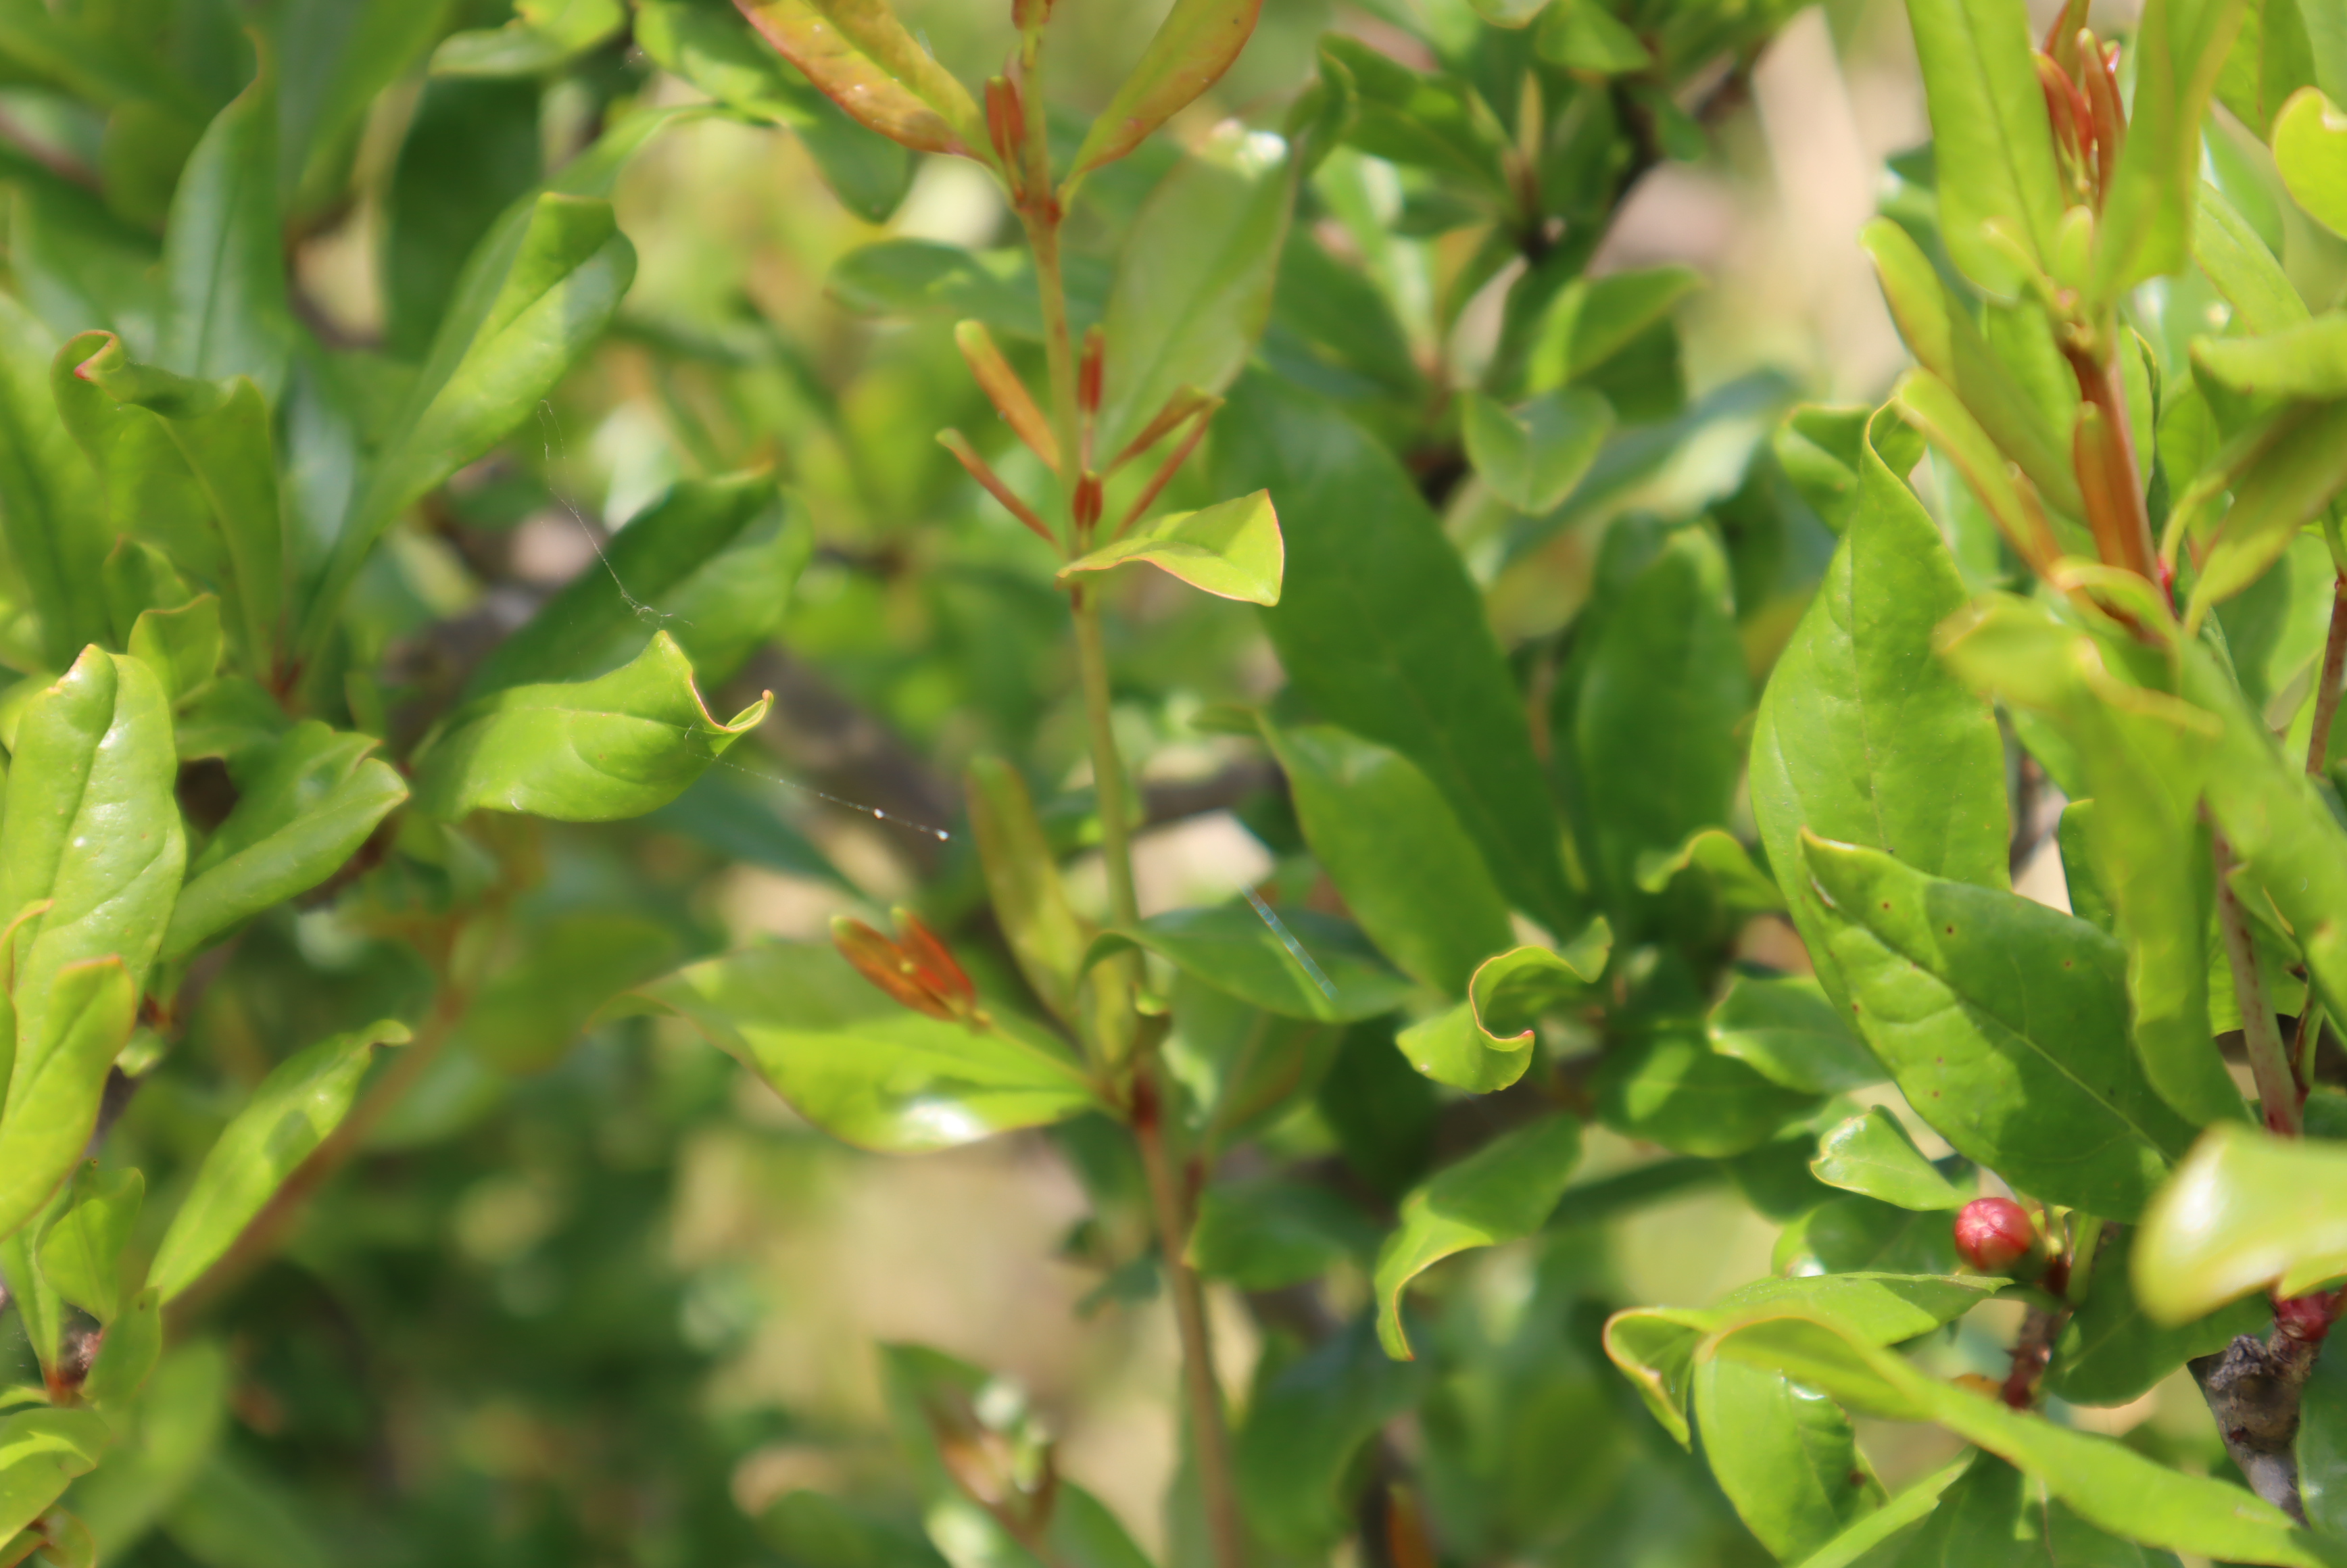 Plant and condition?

pomegranate, aphids, coniella granati
